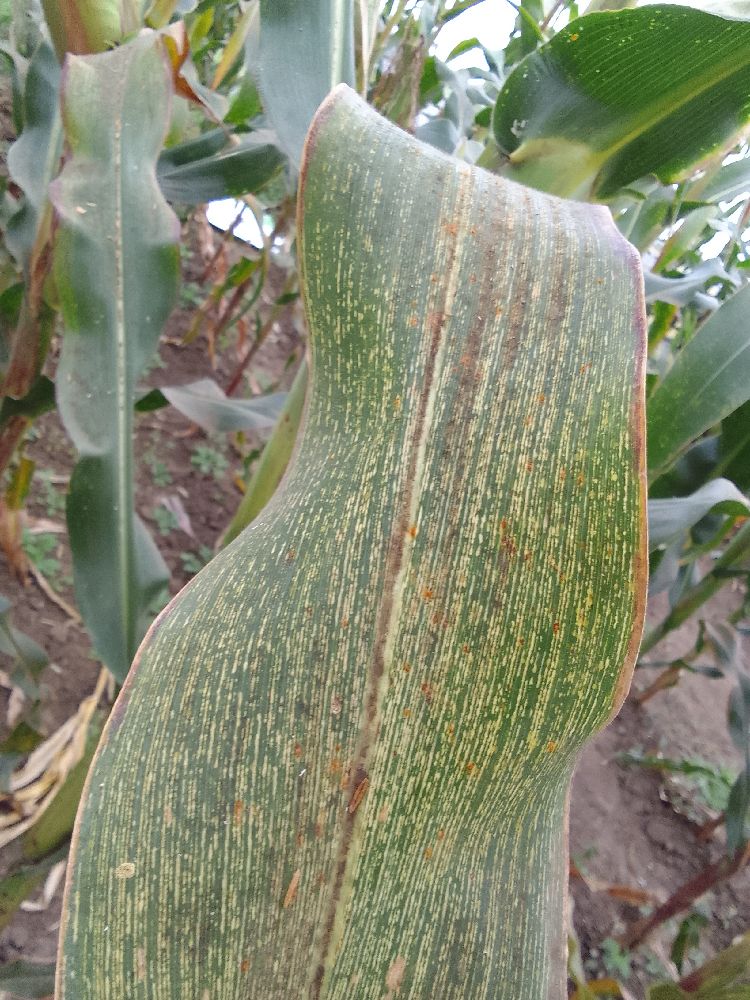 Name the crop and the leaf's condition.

maize, maize streak virus
